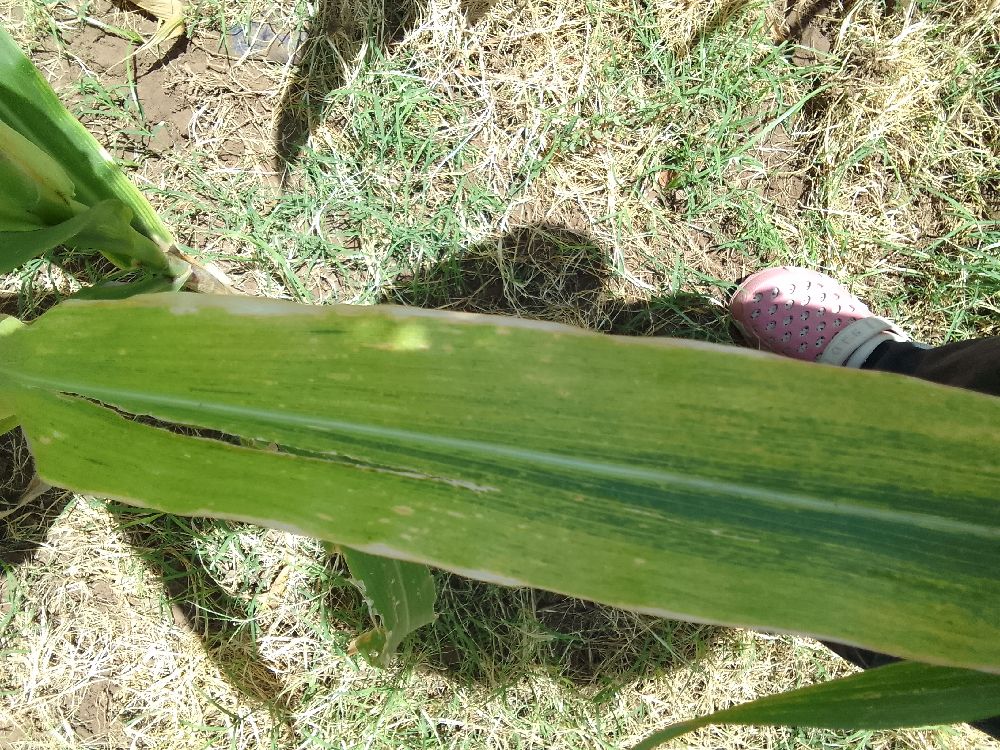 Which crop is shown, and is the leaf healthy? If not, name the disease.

maize, maize lethal necrosis
